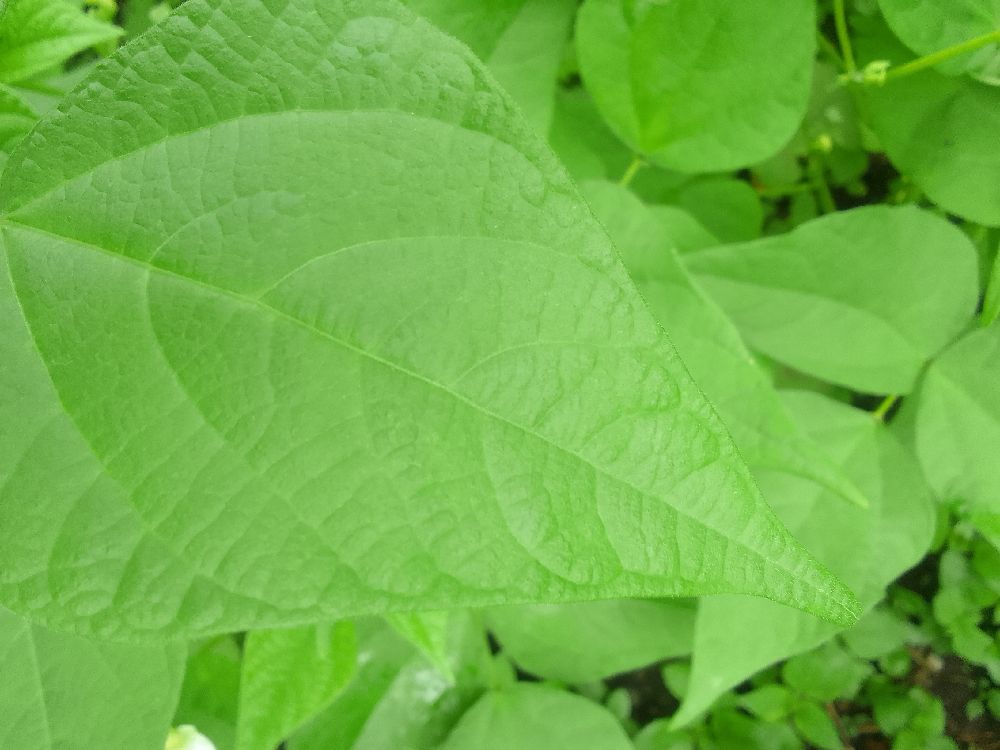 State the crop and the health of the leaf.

common bean, healthy
